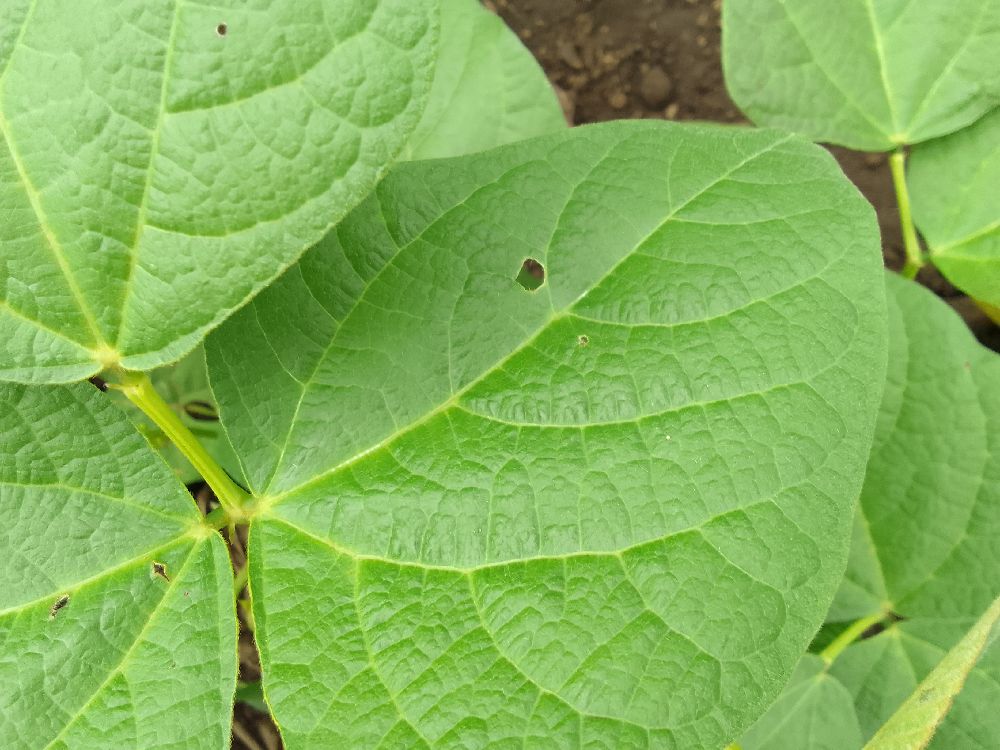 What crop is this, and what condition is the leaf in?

common bean, healthy
